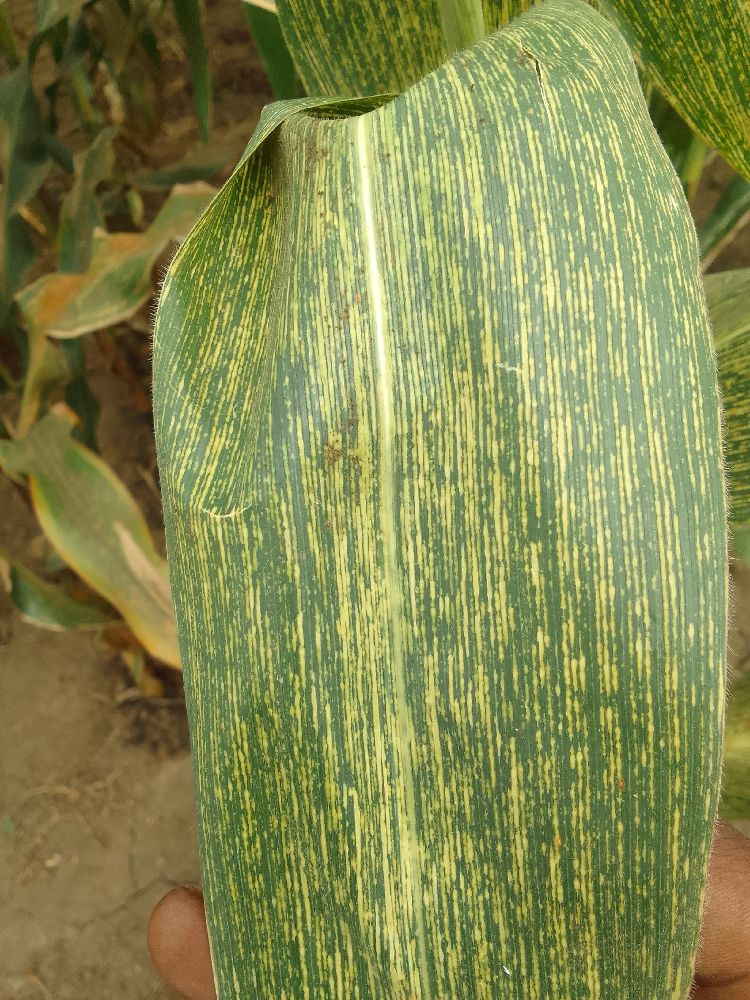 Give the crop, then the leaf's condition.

maize, maize streak virus
